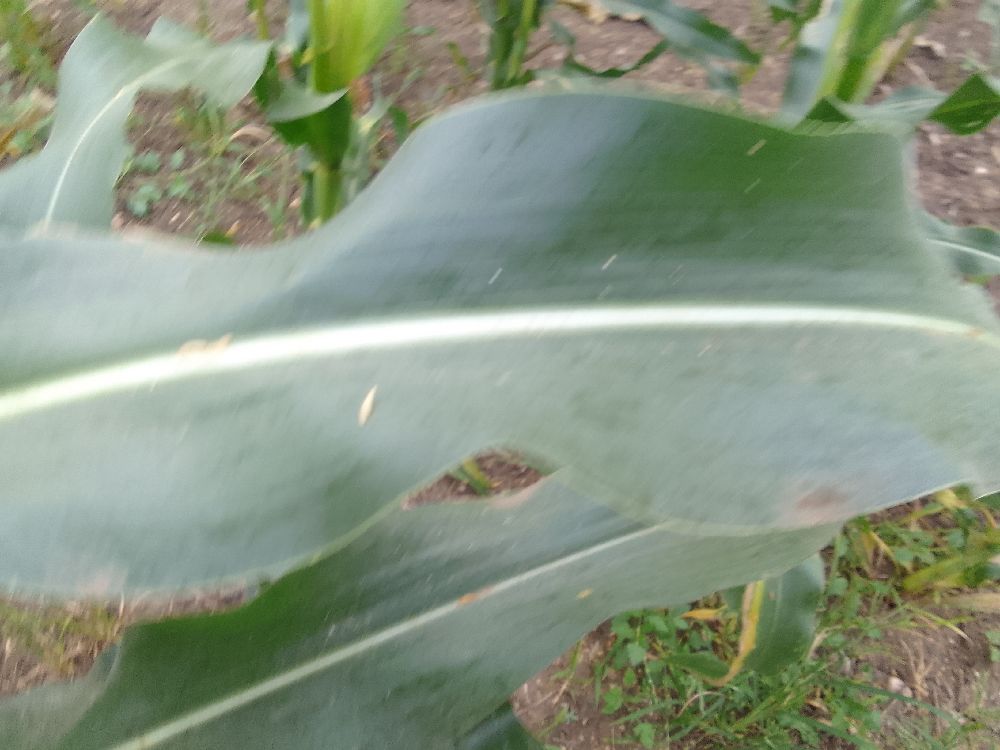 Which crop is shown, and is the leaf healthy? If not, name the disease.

maize, healthy
